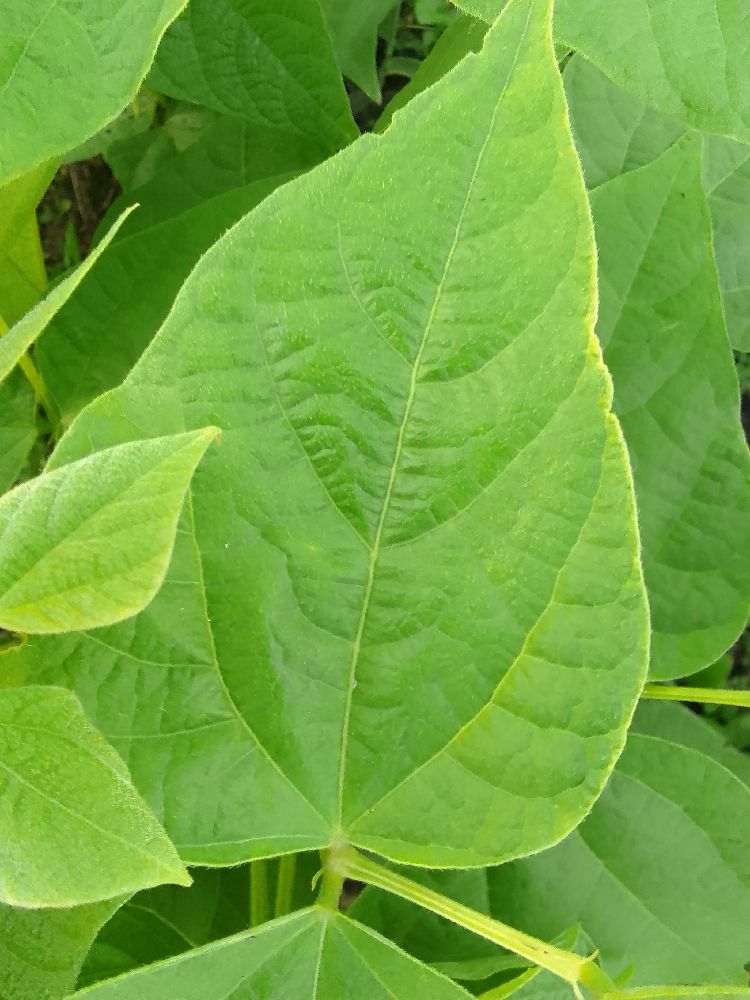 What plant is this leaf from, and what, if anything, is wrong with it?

common bean, healthy
